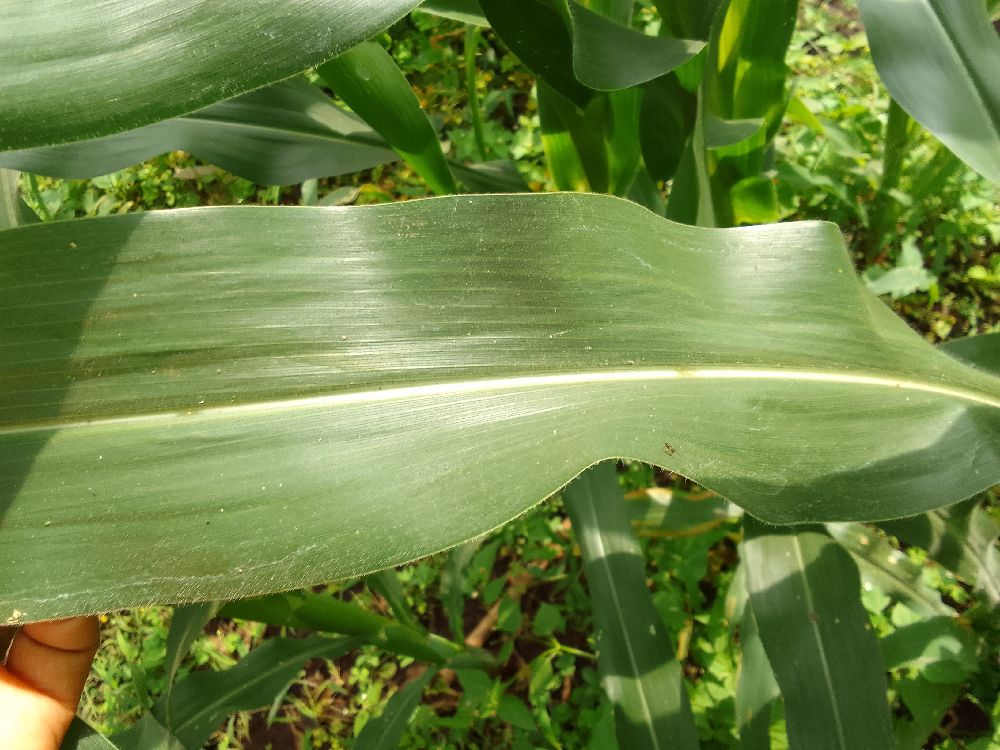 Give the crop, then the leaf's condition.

maize, healthy
